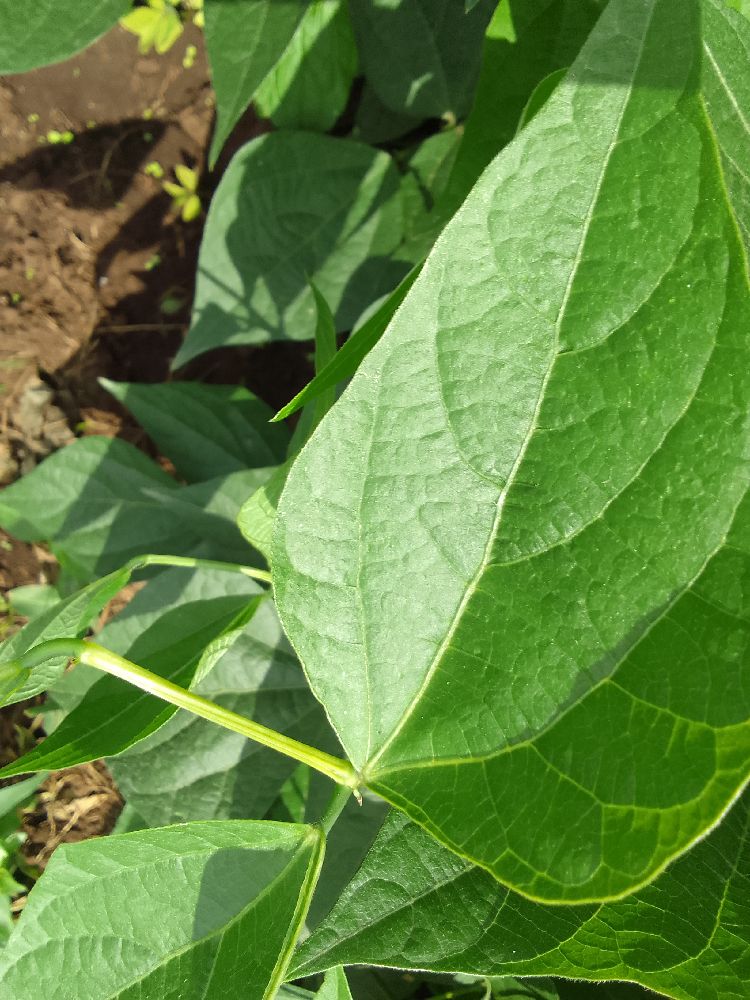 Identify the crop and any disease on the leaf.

common bean, healthy
